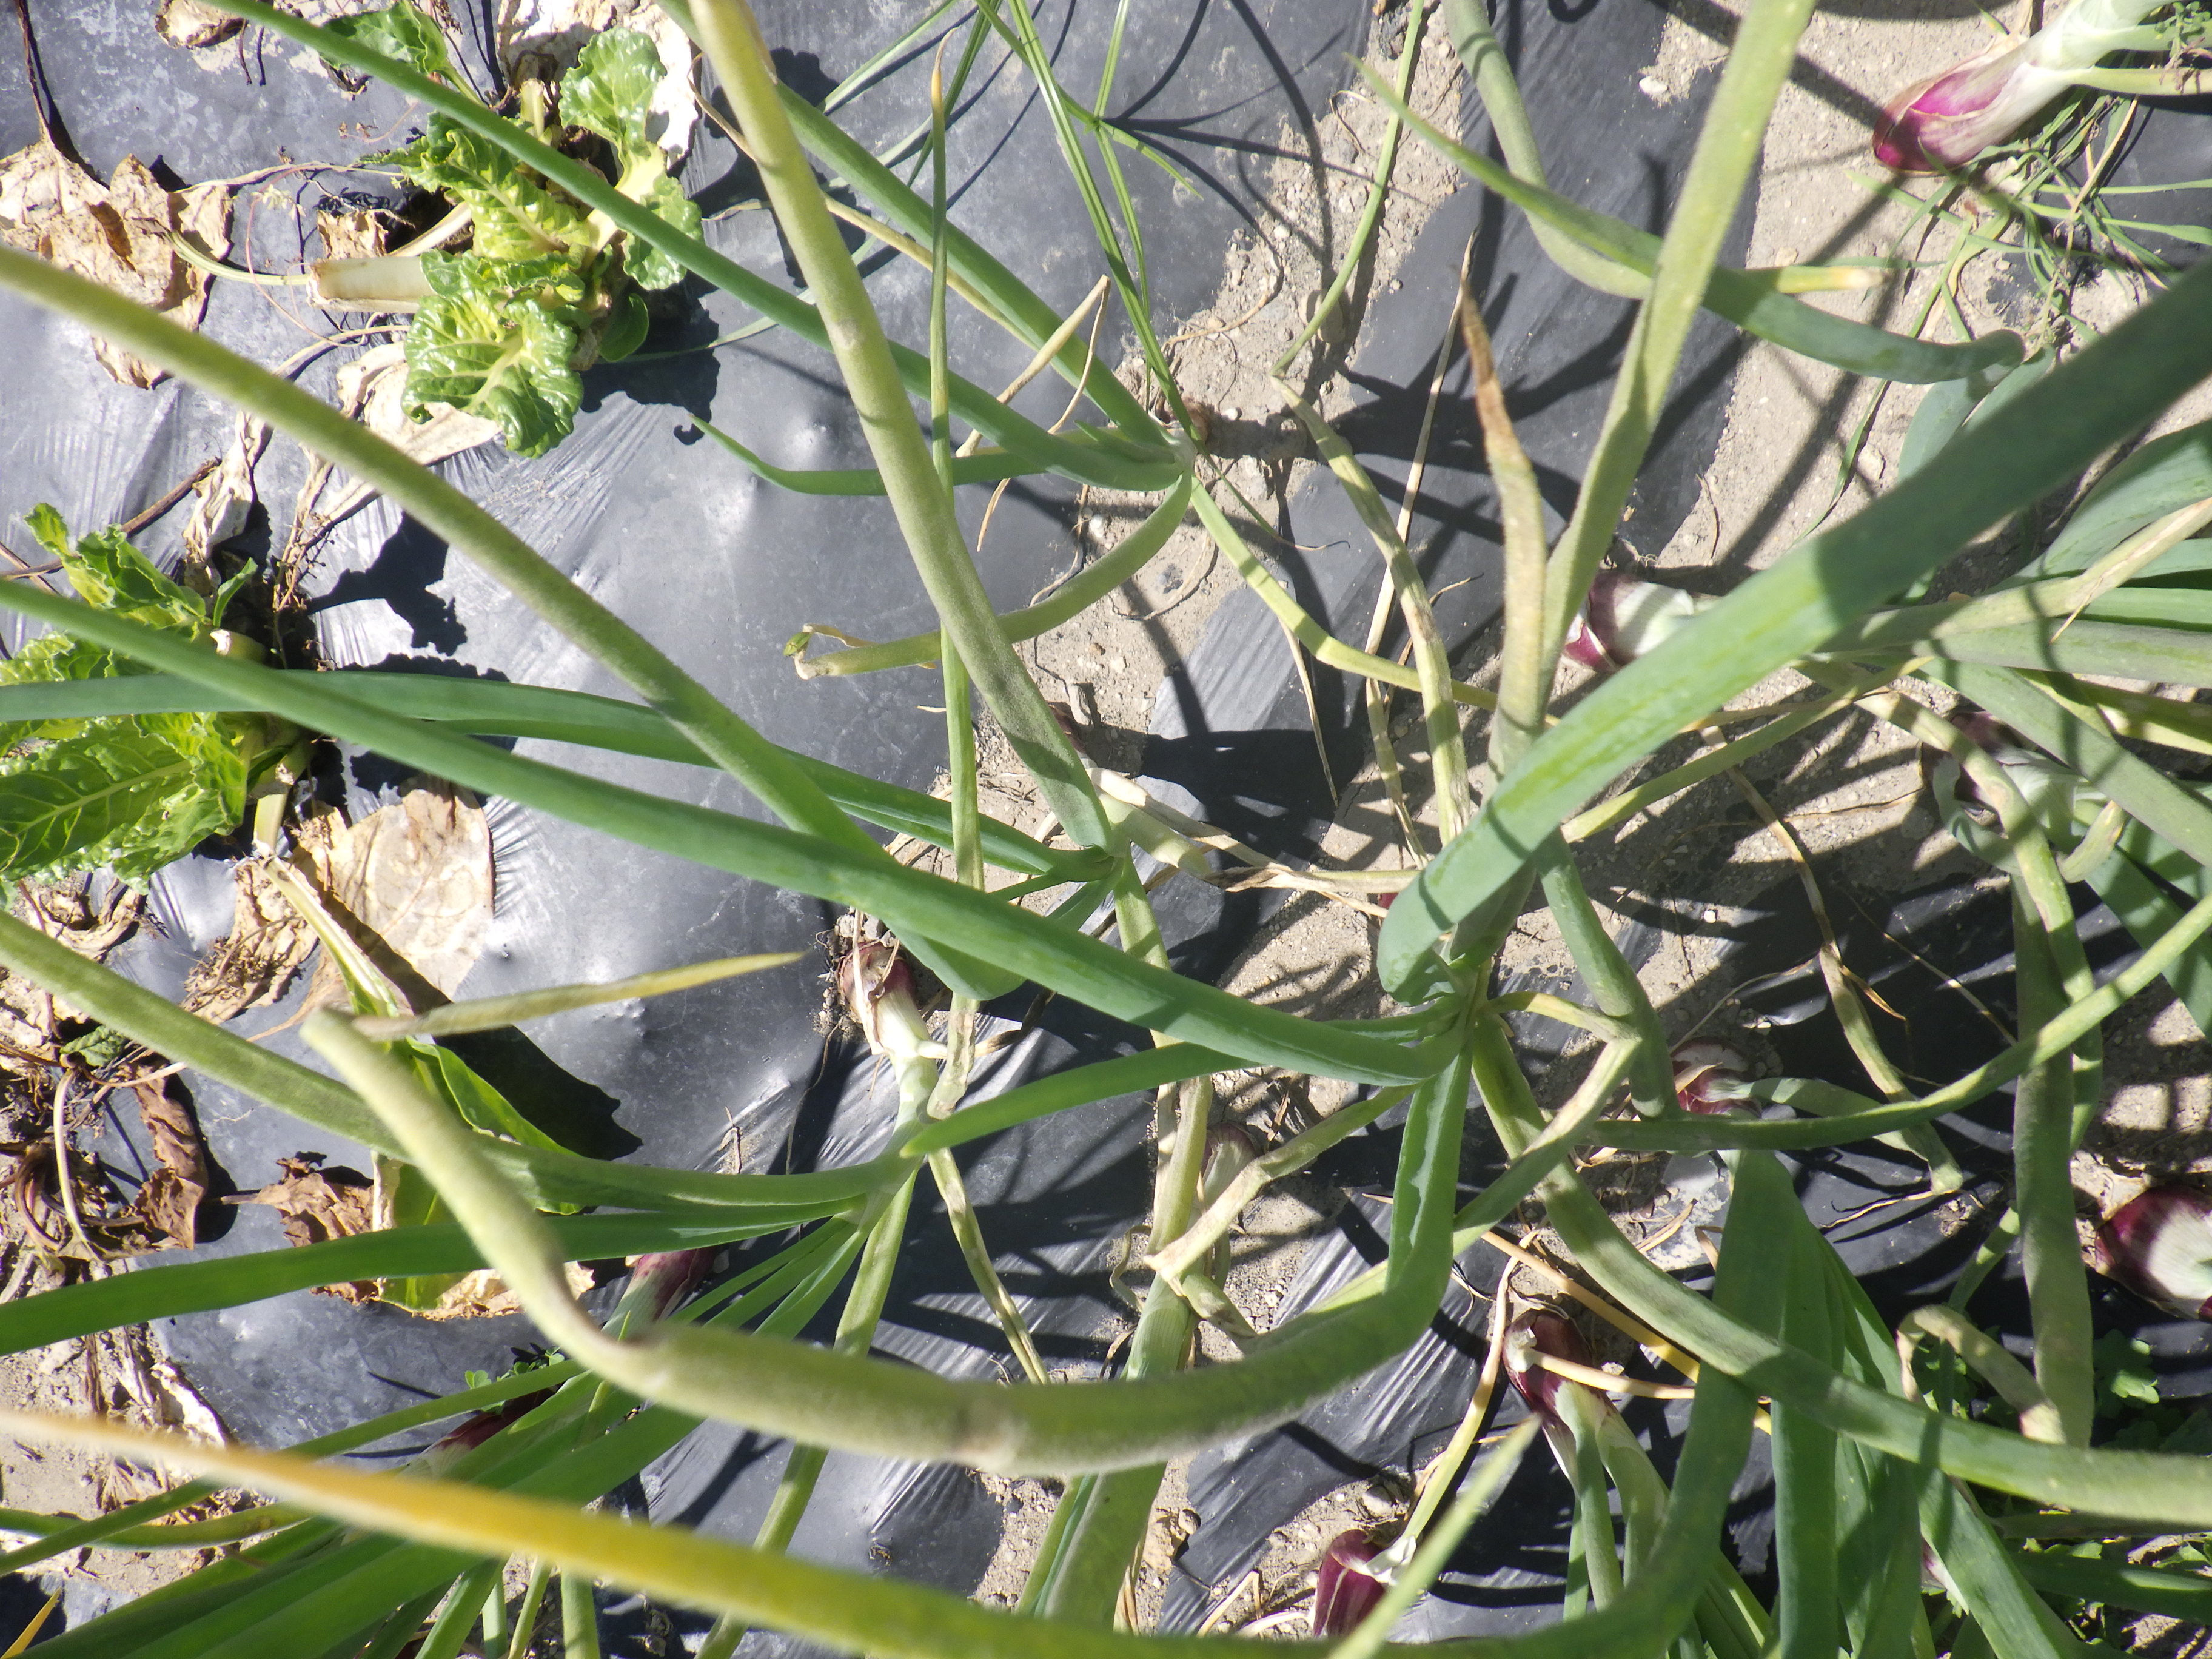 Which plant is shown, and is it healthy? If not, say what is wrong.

onion, downy mildew
